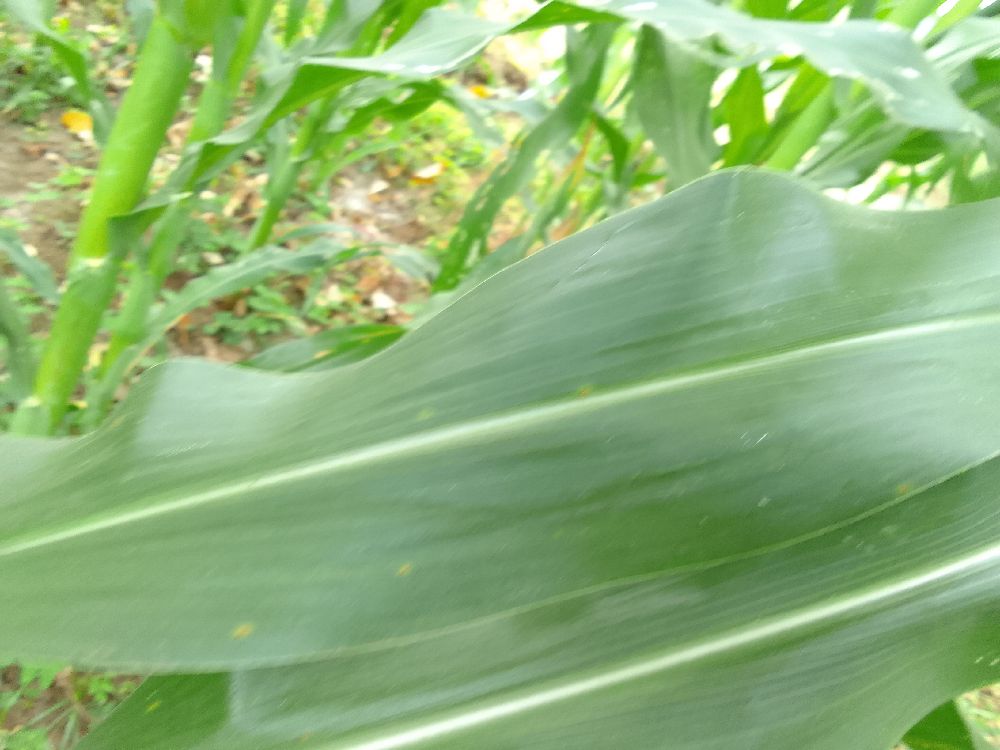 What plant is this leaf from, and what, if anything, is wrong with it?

maize, healthy
